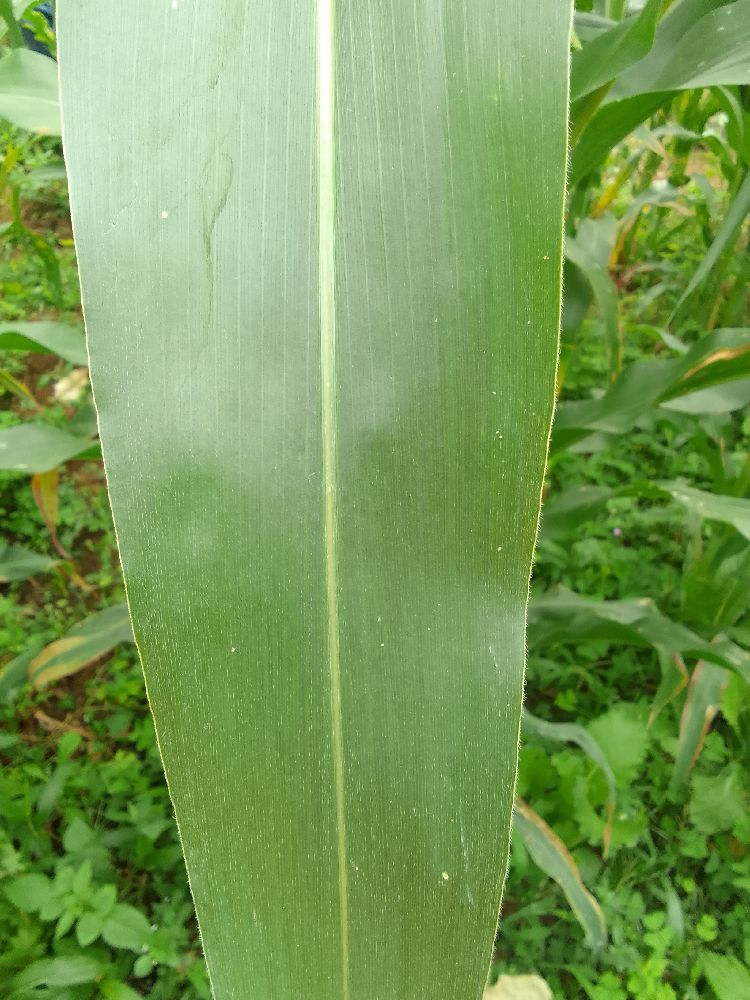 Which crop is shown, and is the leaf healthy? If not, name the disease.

maize, healthy
